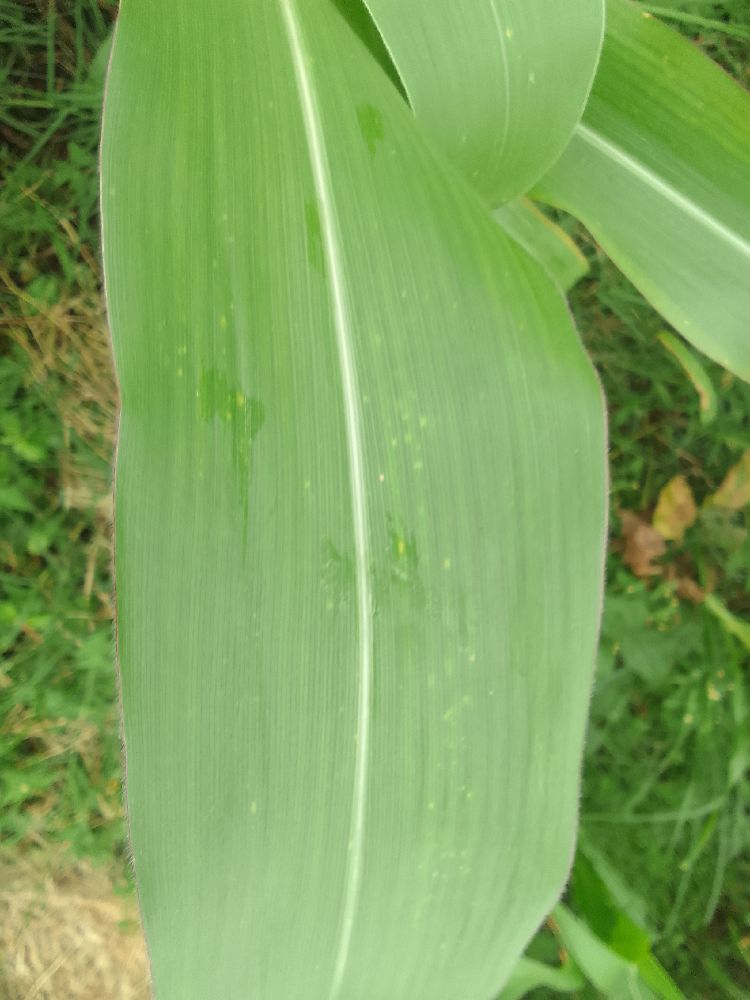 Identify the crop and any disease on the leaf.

maize, healthy
